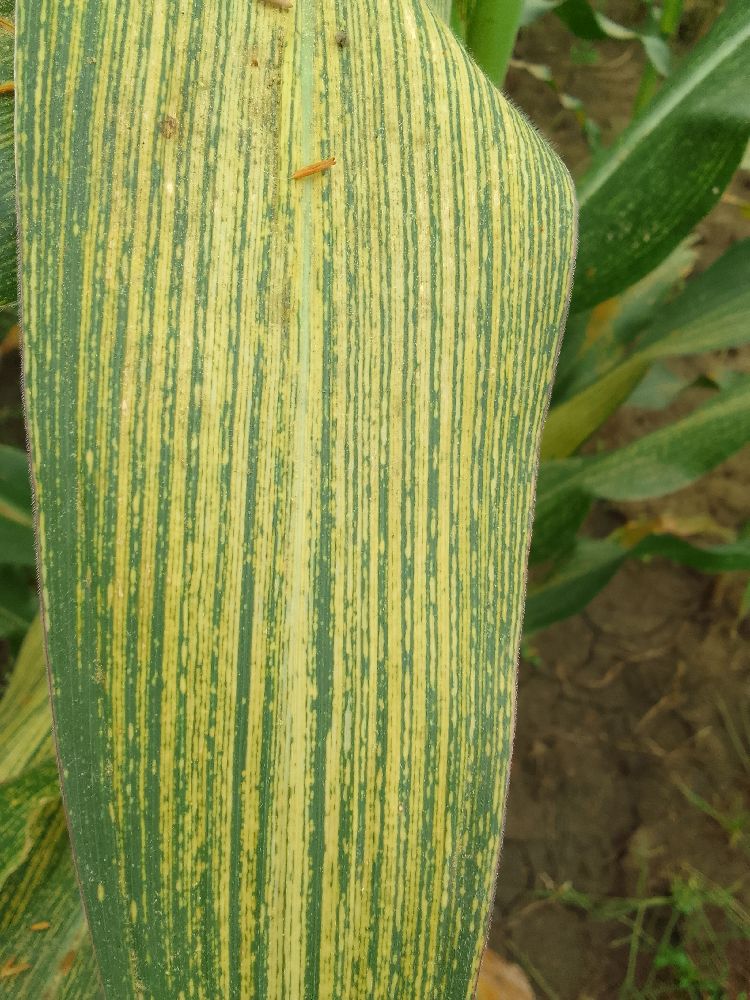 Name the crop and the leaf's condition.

maize, maize streak virus
